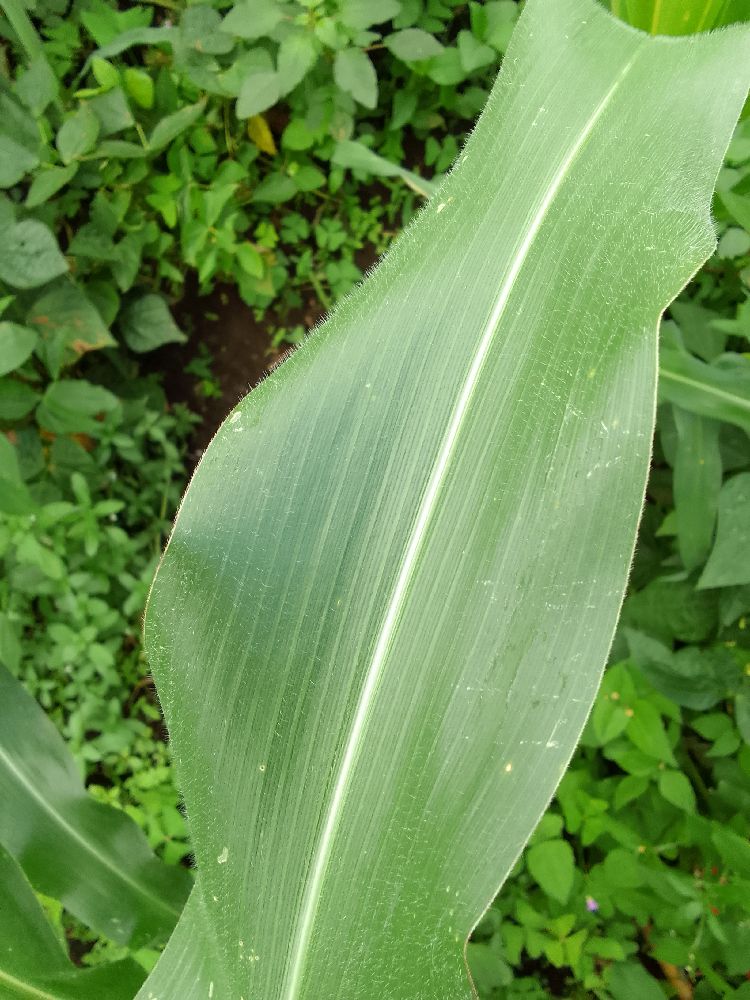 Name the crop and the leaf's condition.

maize, healthy
